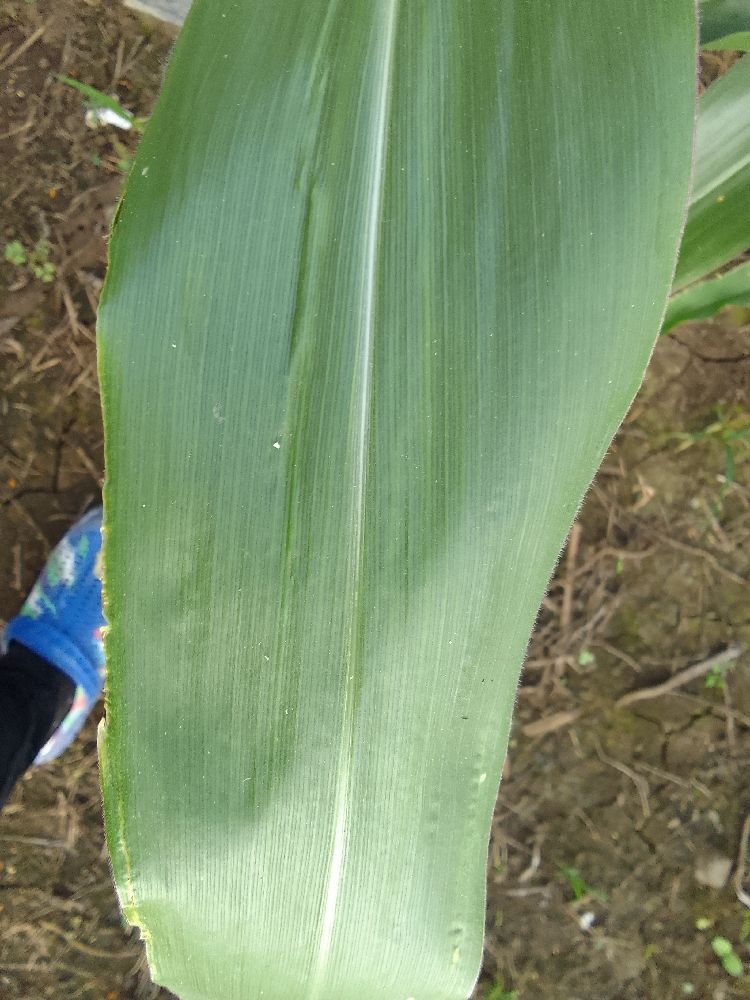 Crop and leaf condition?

maize, healthy
